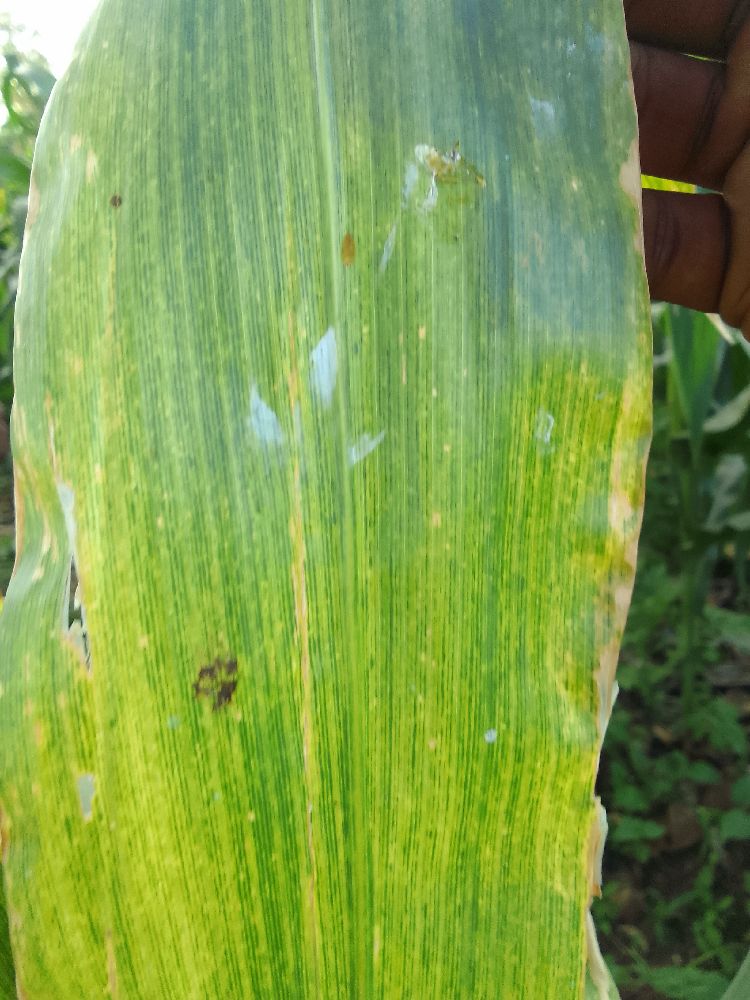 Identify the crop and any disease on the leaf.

maize, maize lethal necrosis
